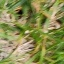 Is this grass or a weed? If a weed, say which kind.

grass
